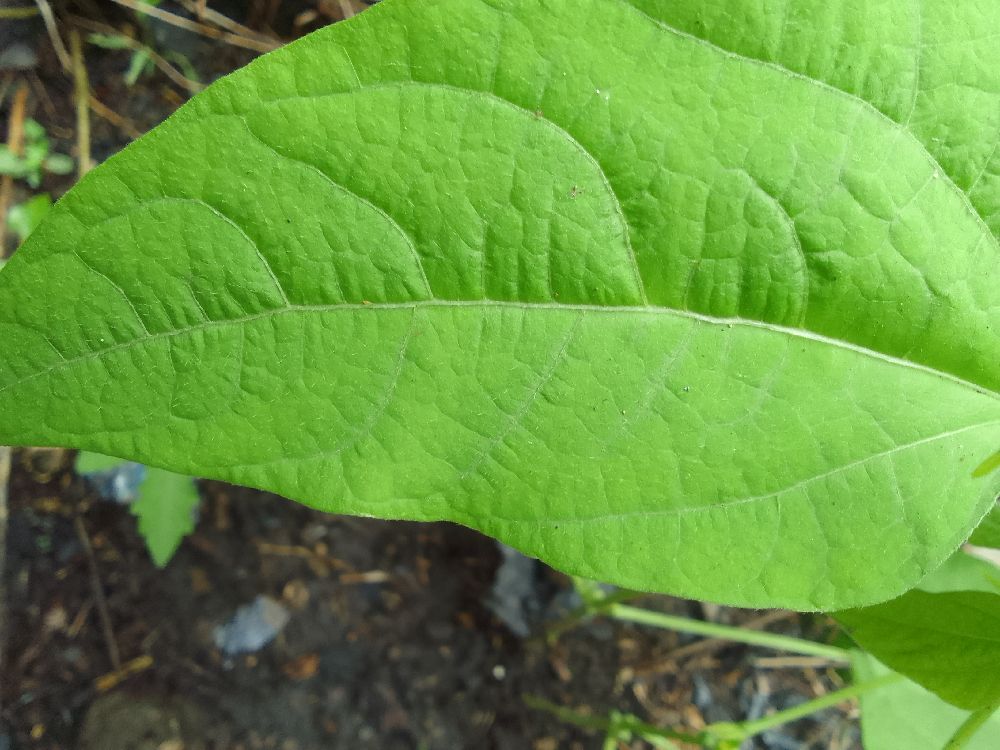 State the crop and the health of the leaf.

common bean, healthy
